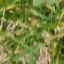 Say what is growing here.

grass
